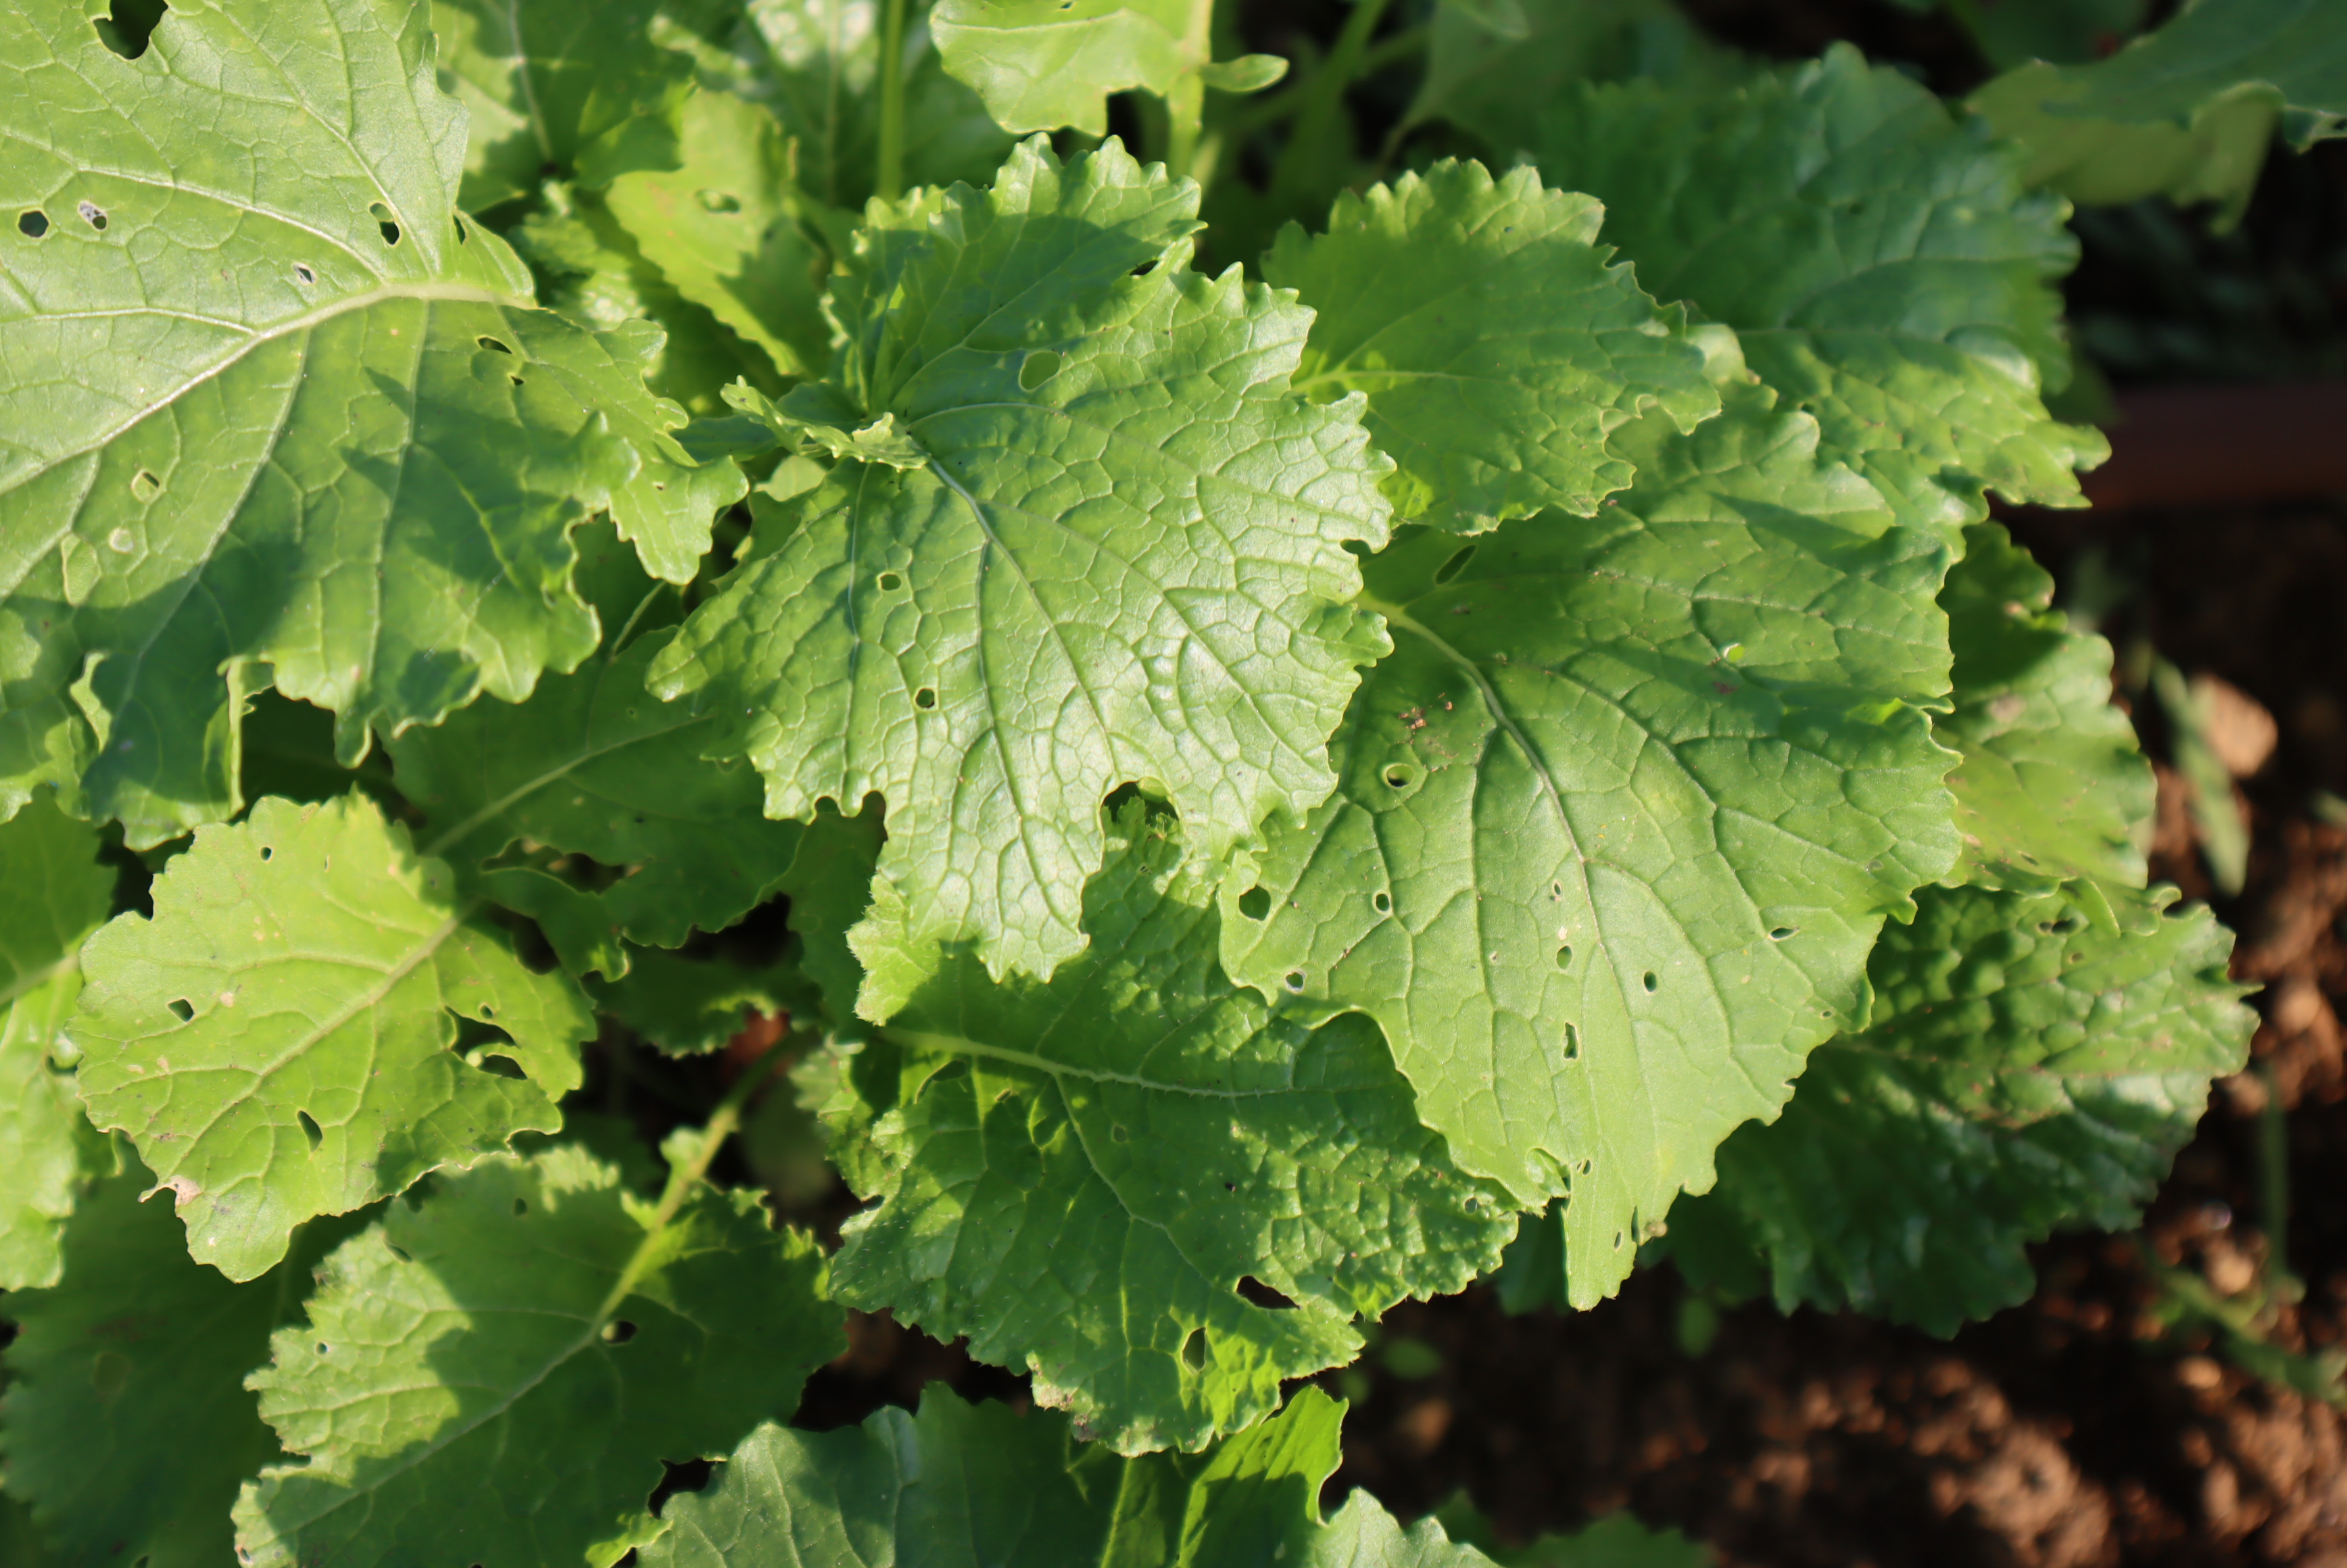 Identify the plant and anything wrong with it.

rapini, phytophagous
